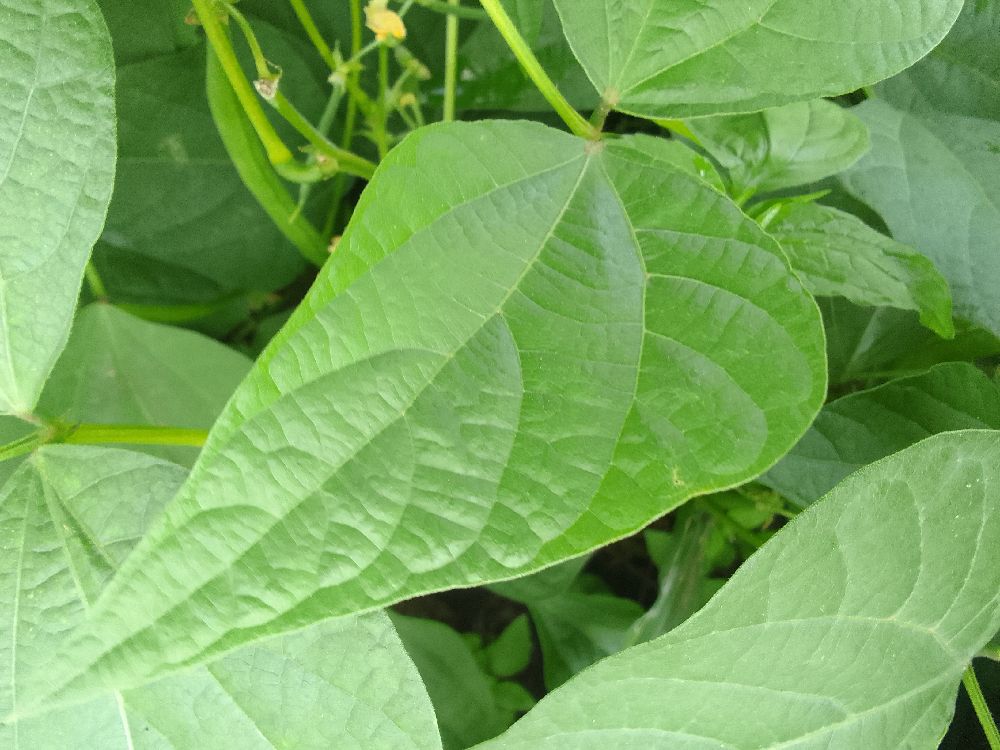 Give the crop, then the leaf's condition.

common bean, healthy
